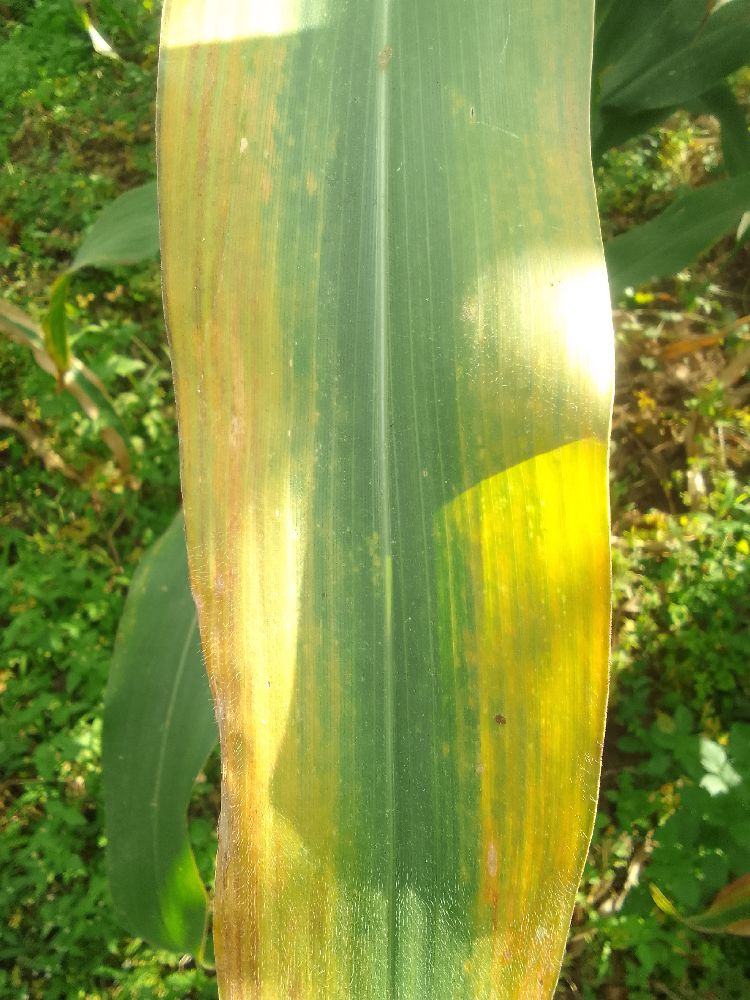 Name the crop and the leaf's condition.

maize, maize lethal necrosis
